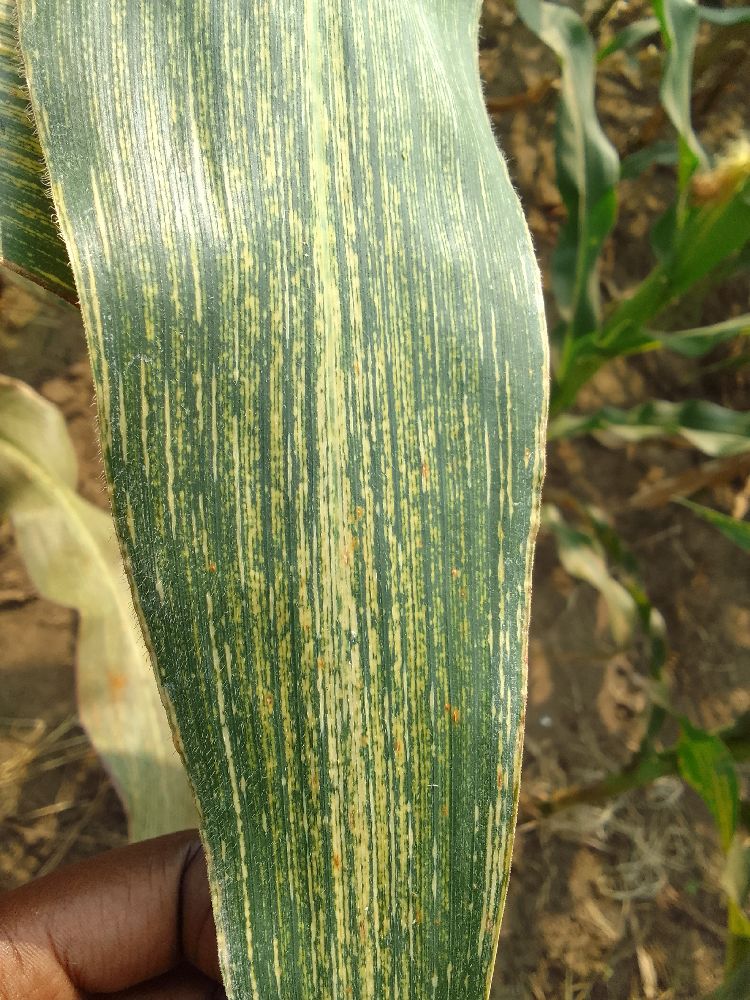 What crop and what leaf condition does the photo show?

maize, maize streak virus
